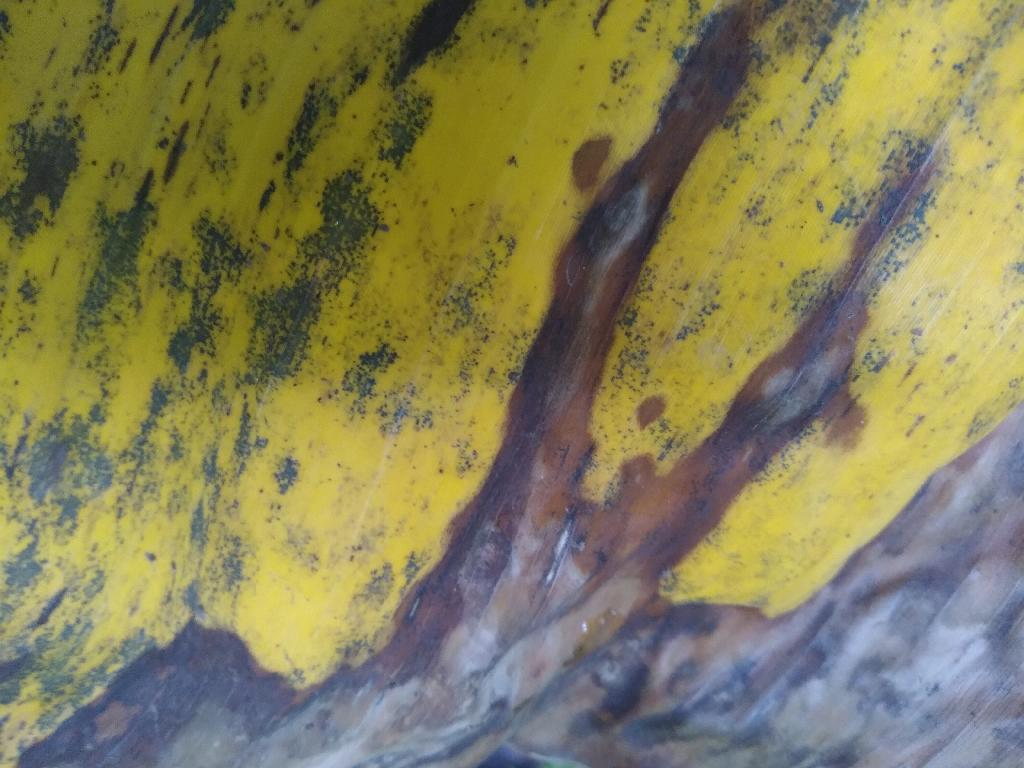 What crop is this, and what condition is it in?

banana, black sigatoka
